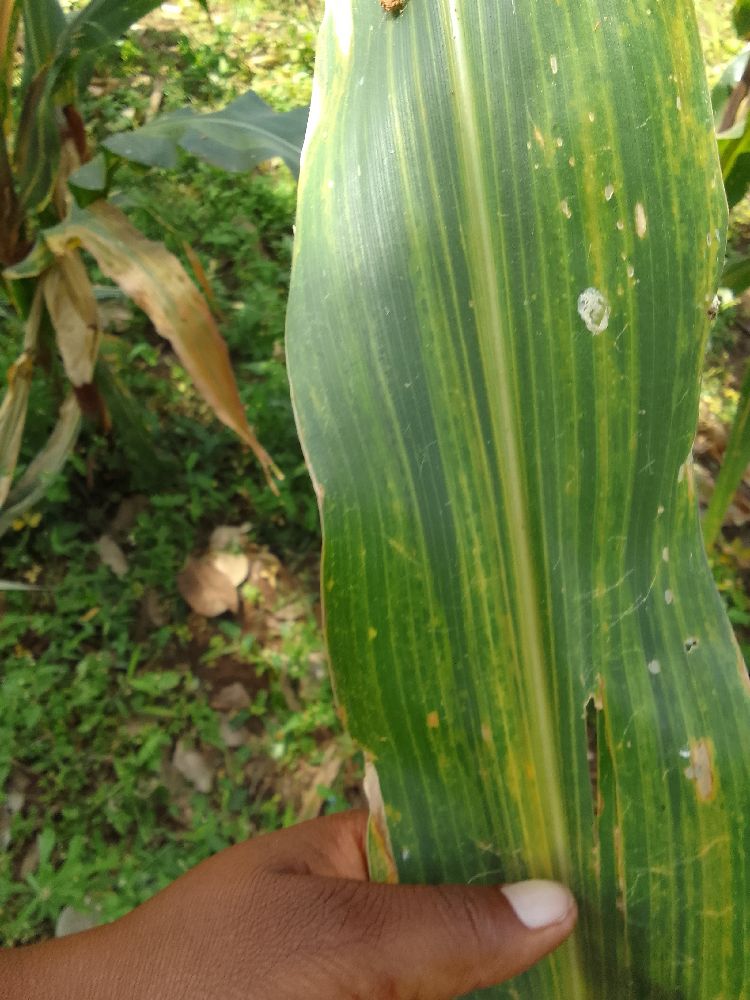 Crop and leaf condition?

maize, maize lethal necrosis
